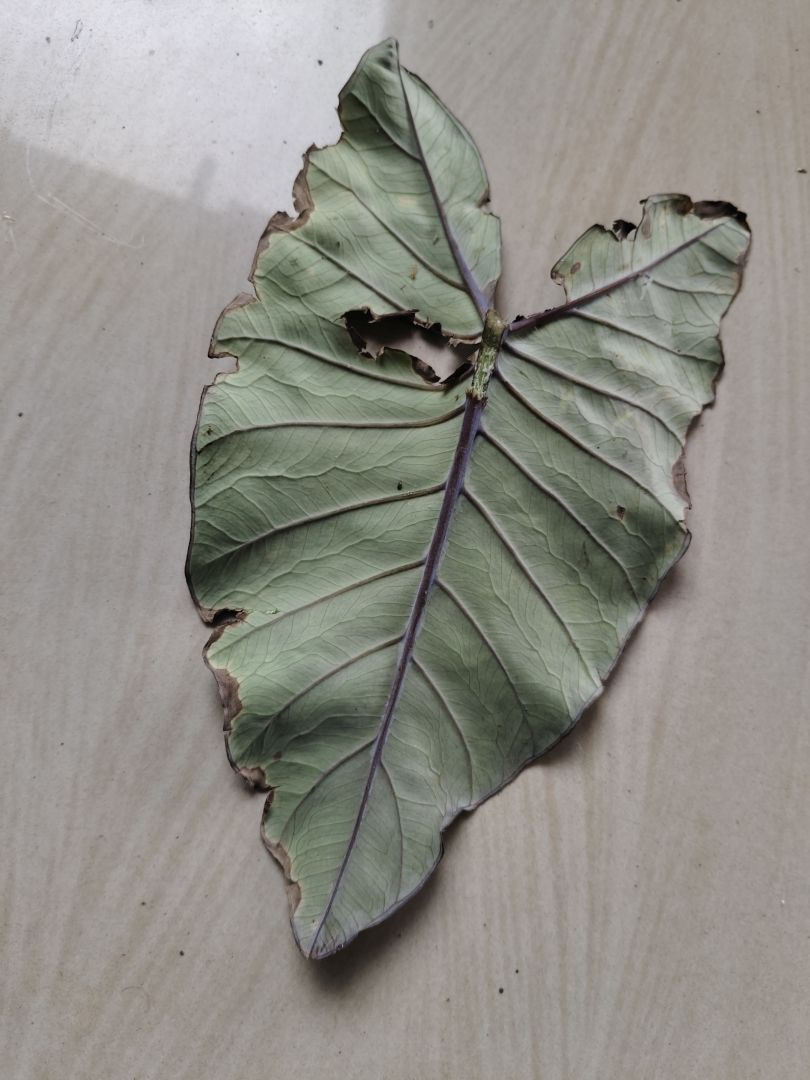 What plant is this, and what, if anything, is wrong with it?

taro, leaf blight
